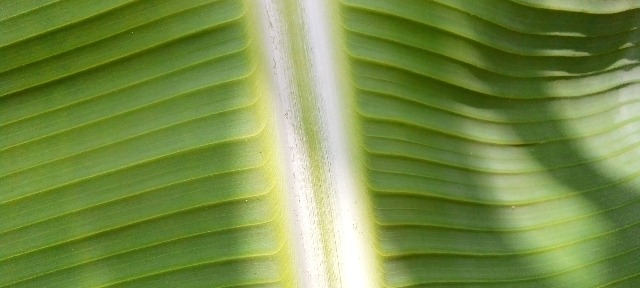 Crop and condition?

banana, healthy
